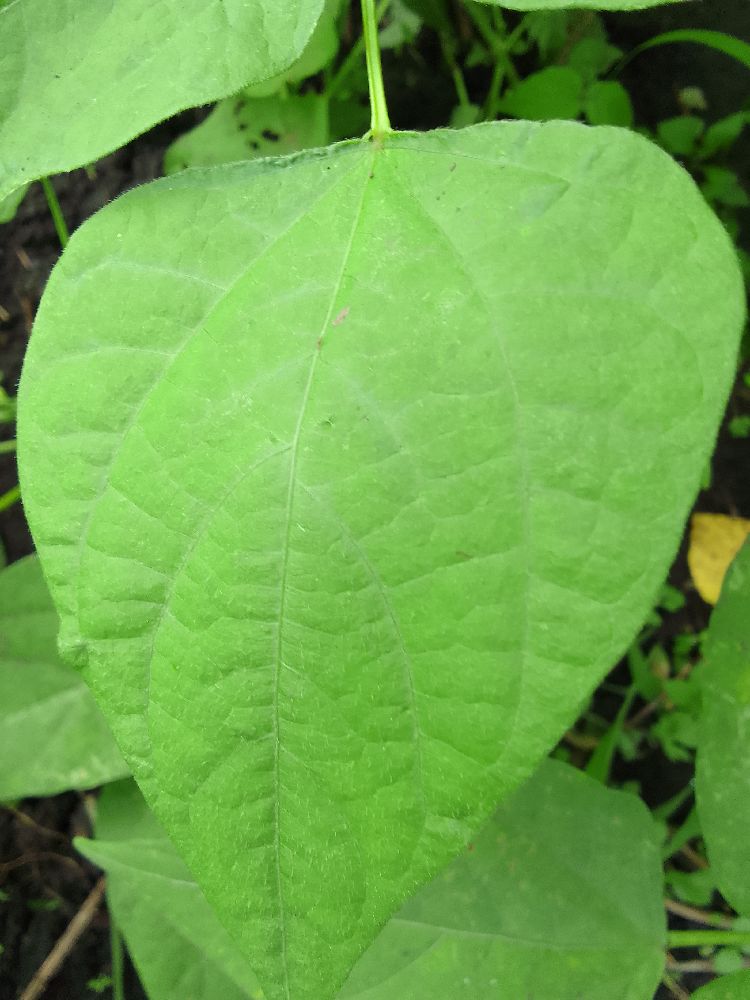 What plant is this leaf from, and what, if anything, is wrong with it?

common bean, healthy
